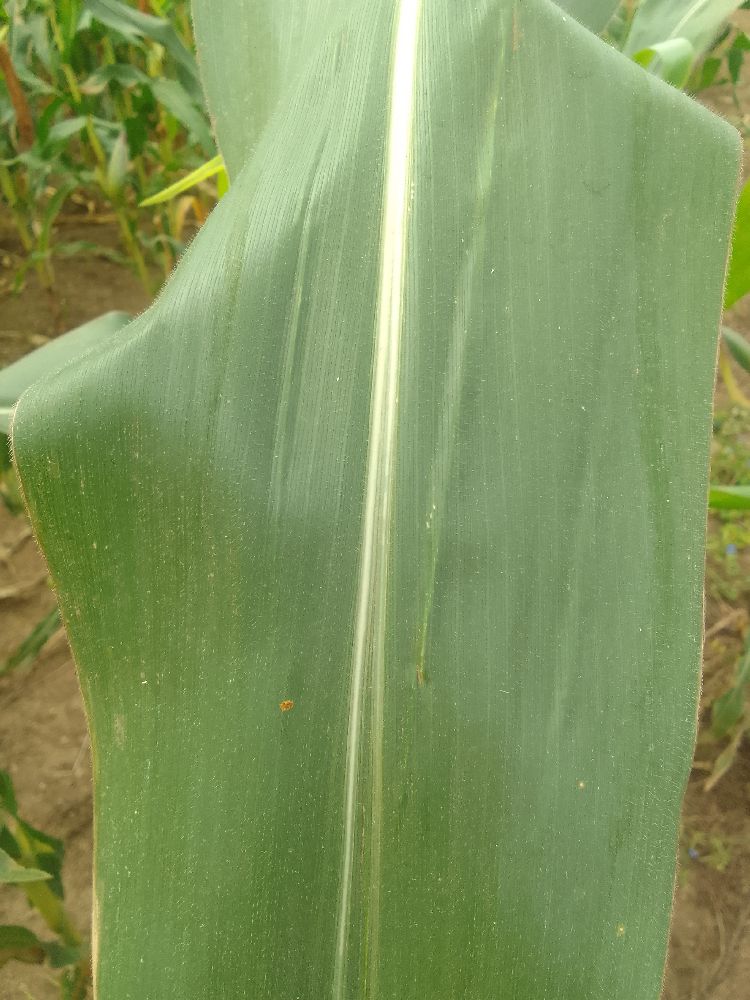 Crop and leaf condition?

maize, healthy
